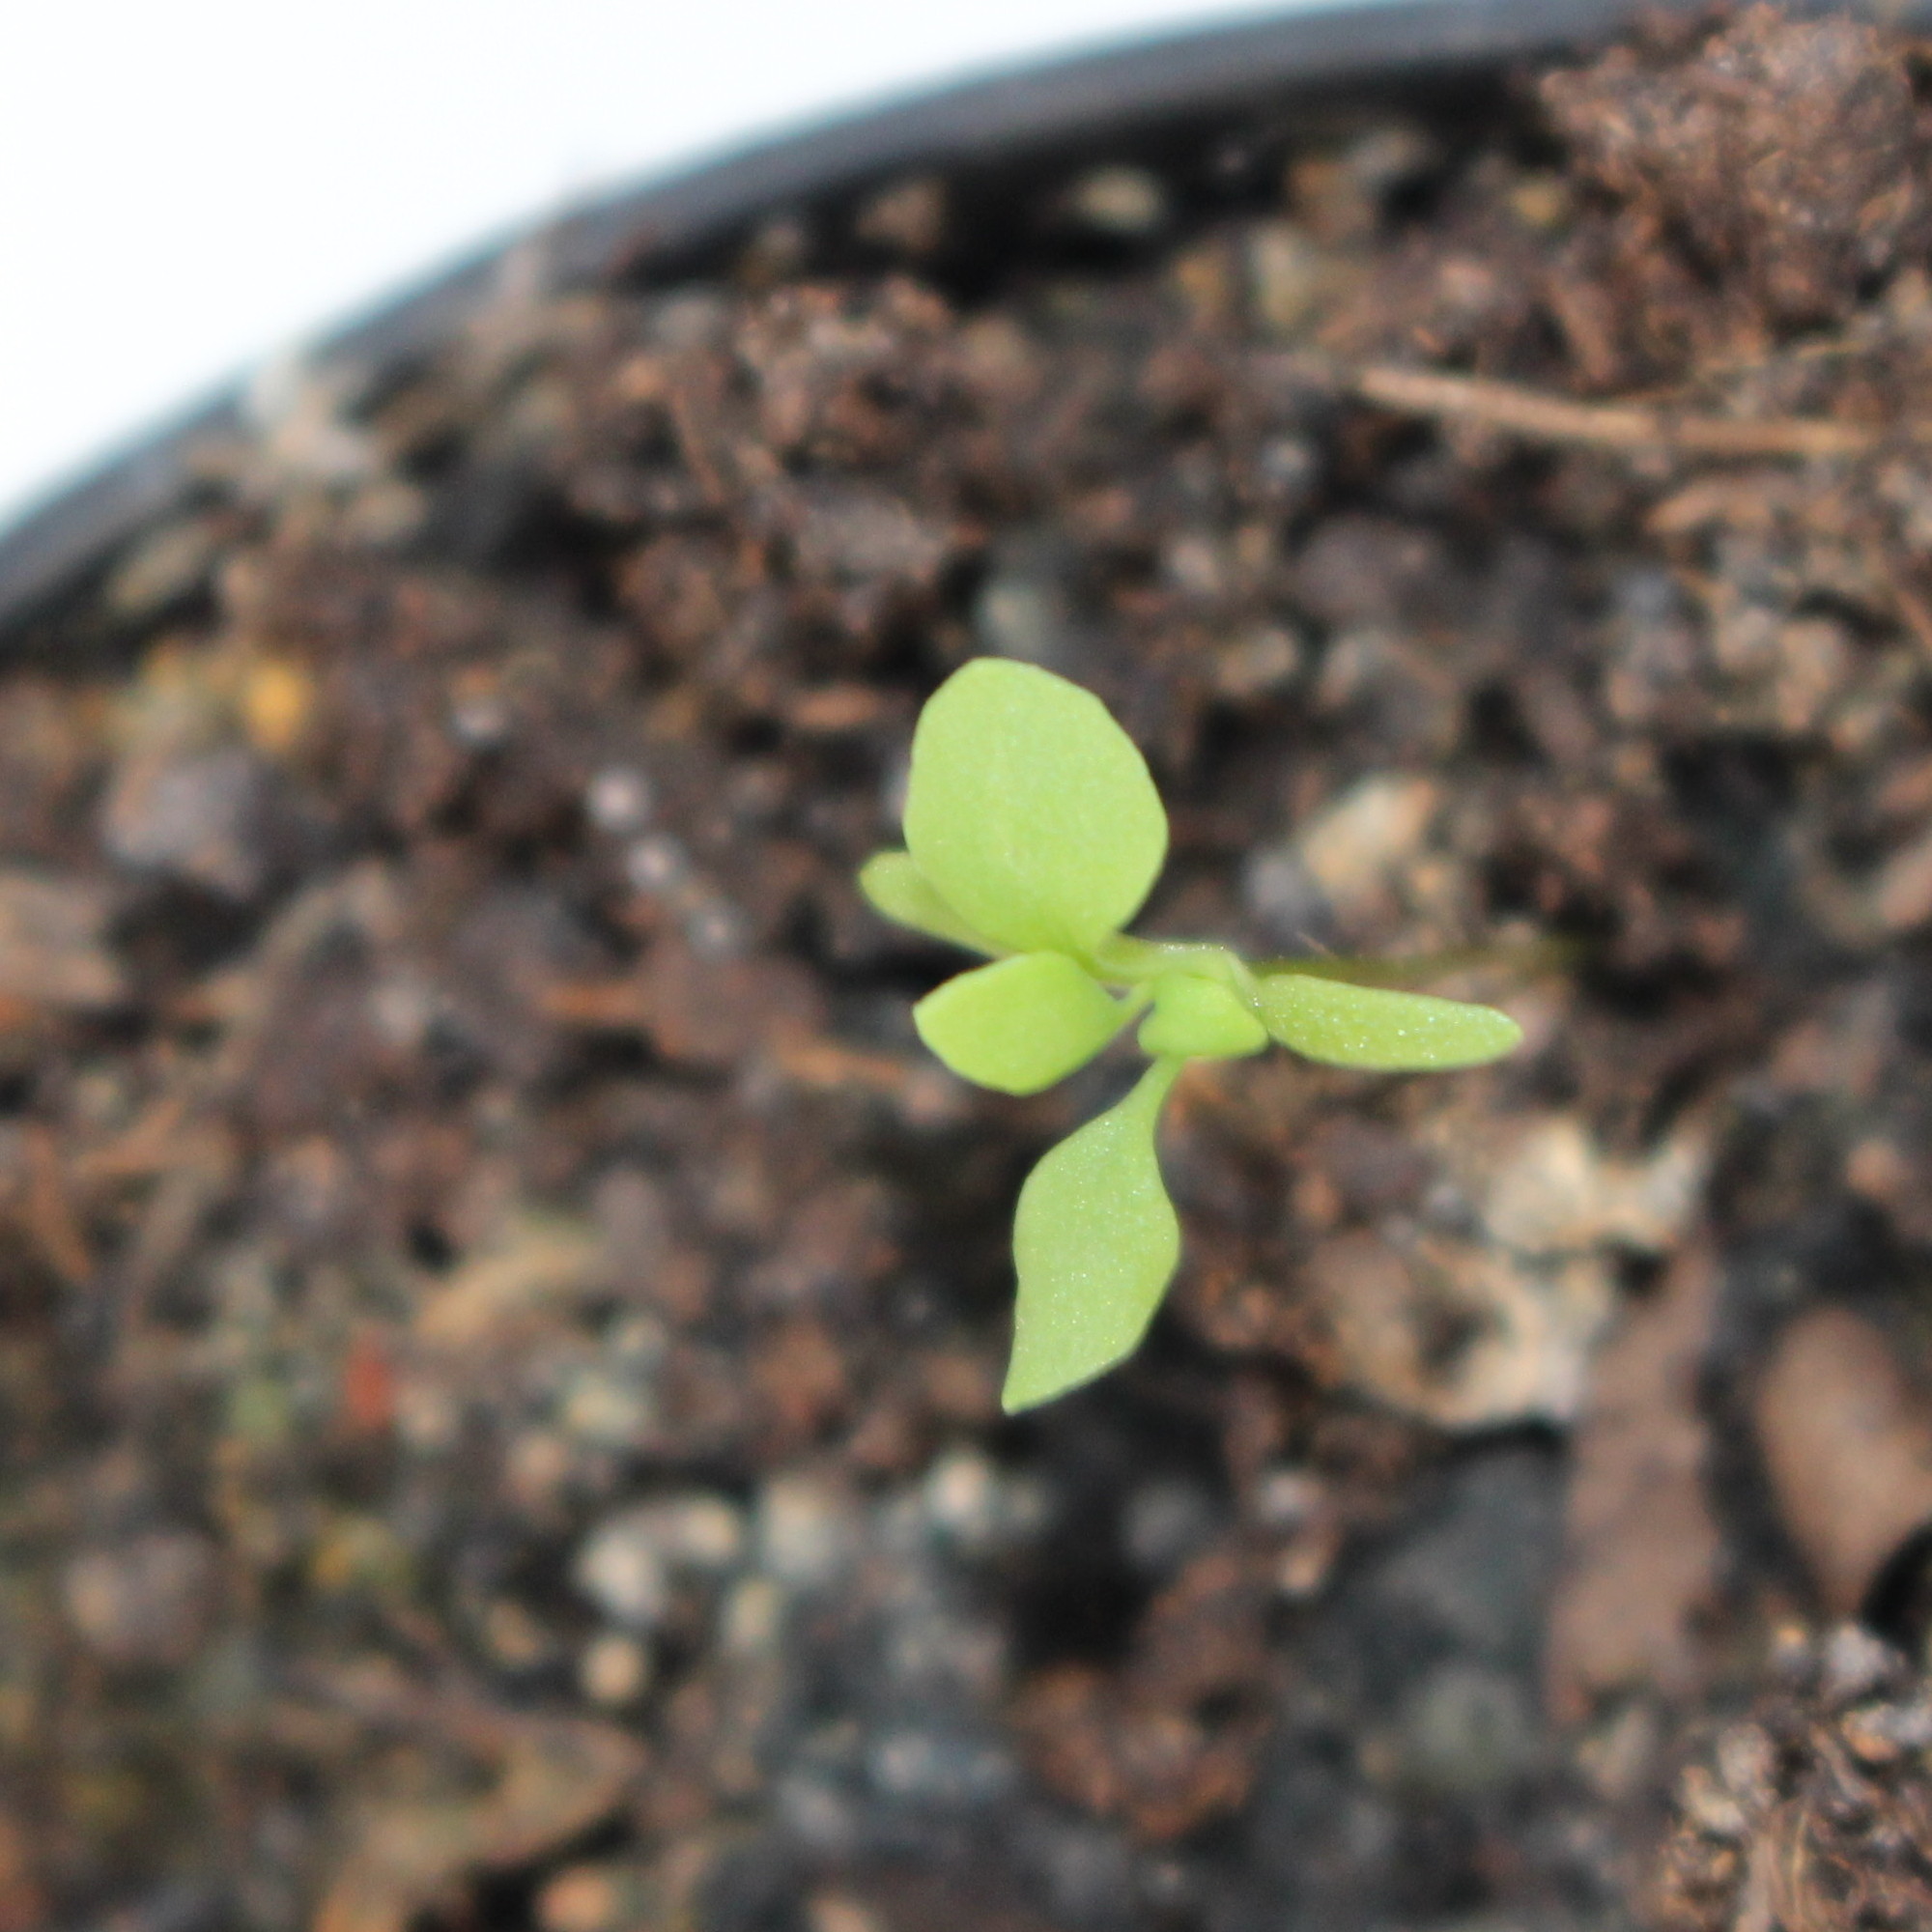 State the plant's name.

Papaver rhoeas
